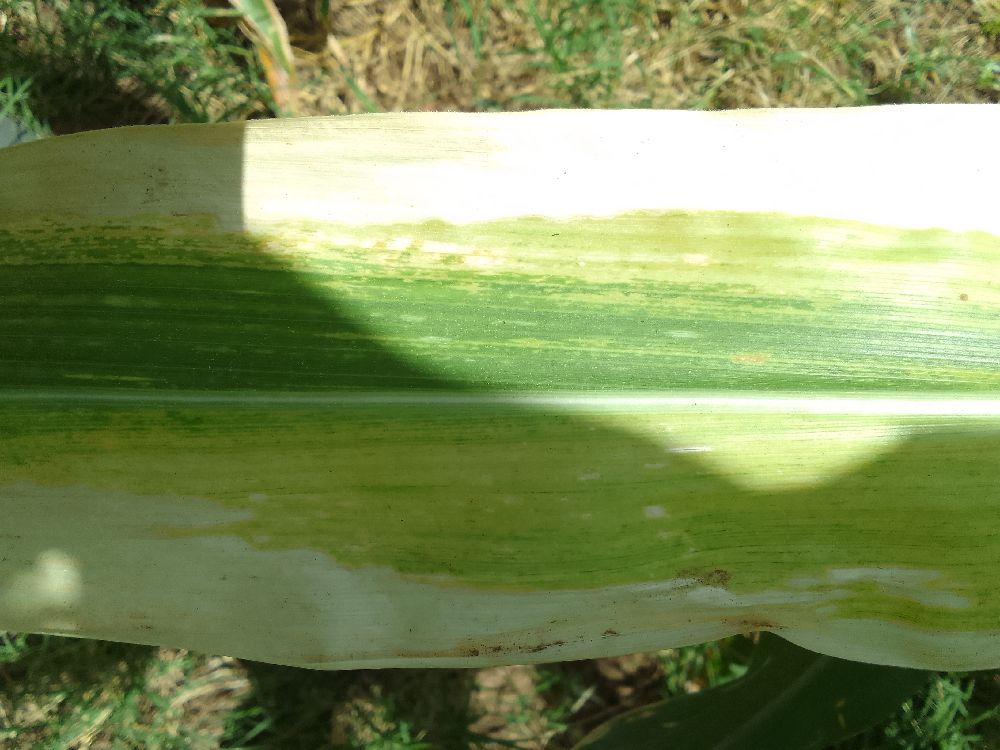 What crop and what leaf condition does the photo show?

maize, maize lethal necrosis
